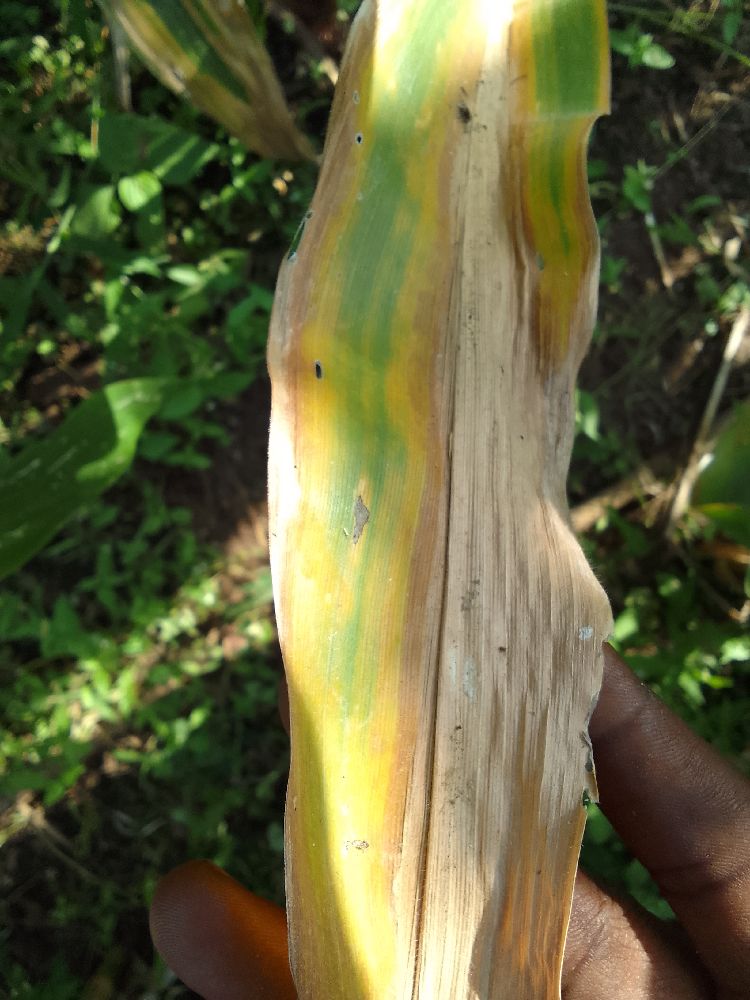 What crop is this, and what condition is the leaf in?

maize, maize lethal necrosis
